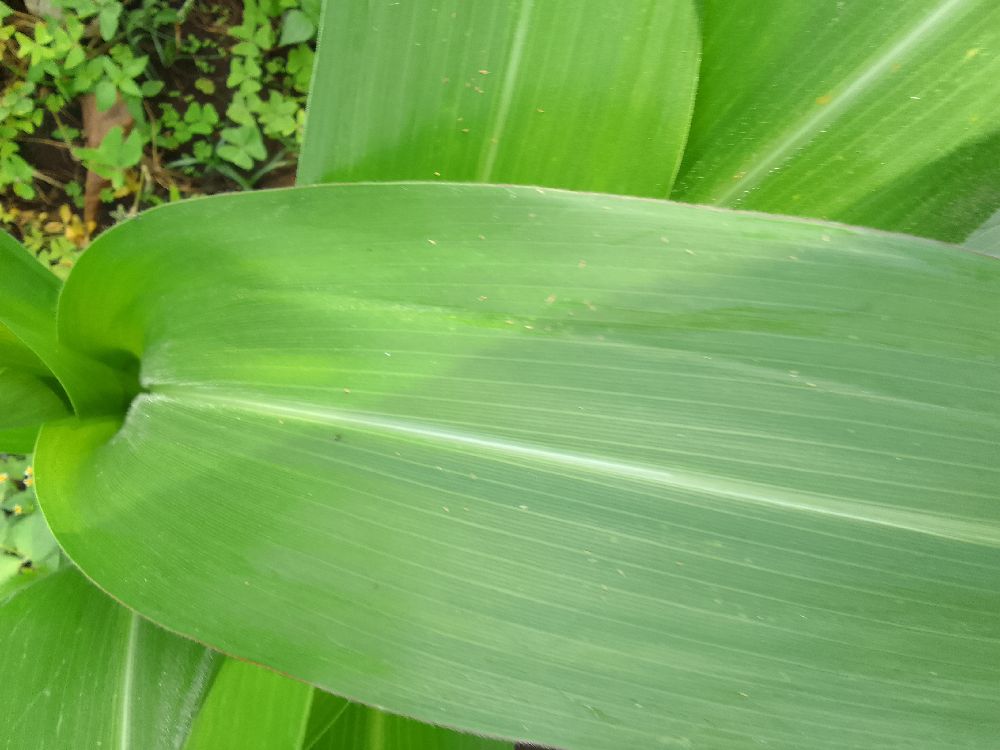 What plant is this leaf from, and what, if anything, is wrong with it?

maize, healthy
